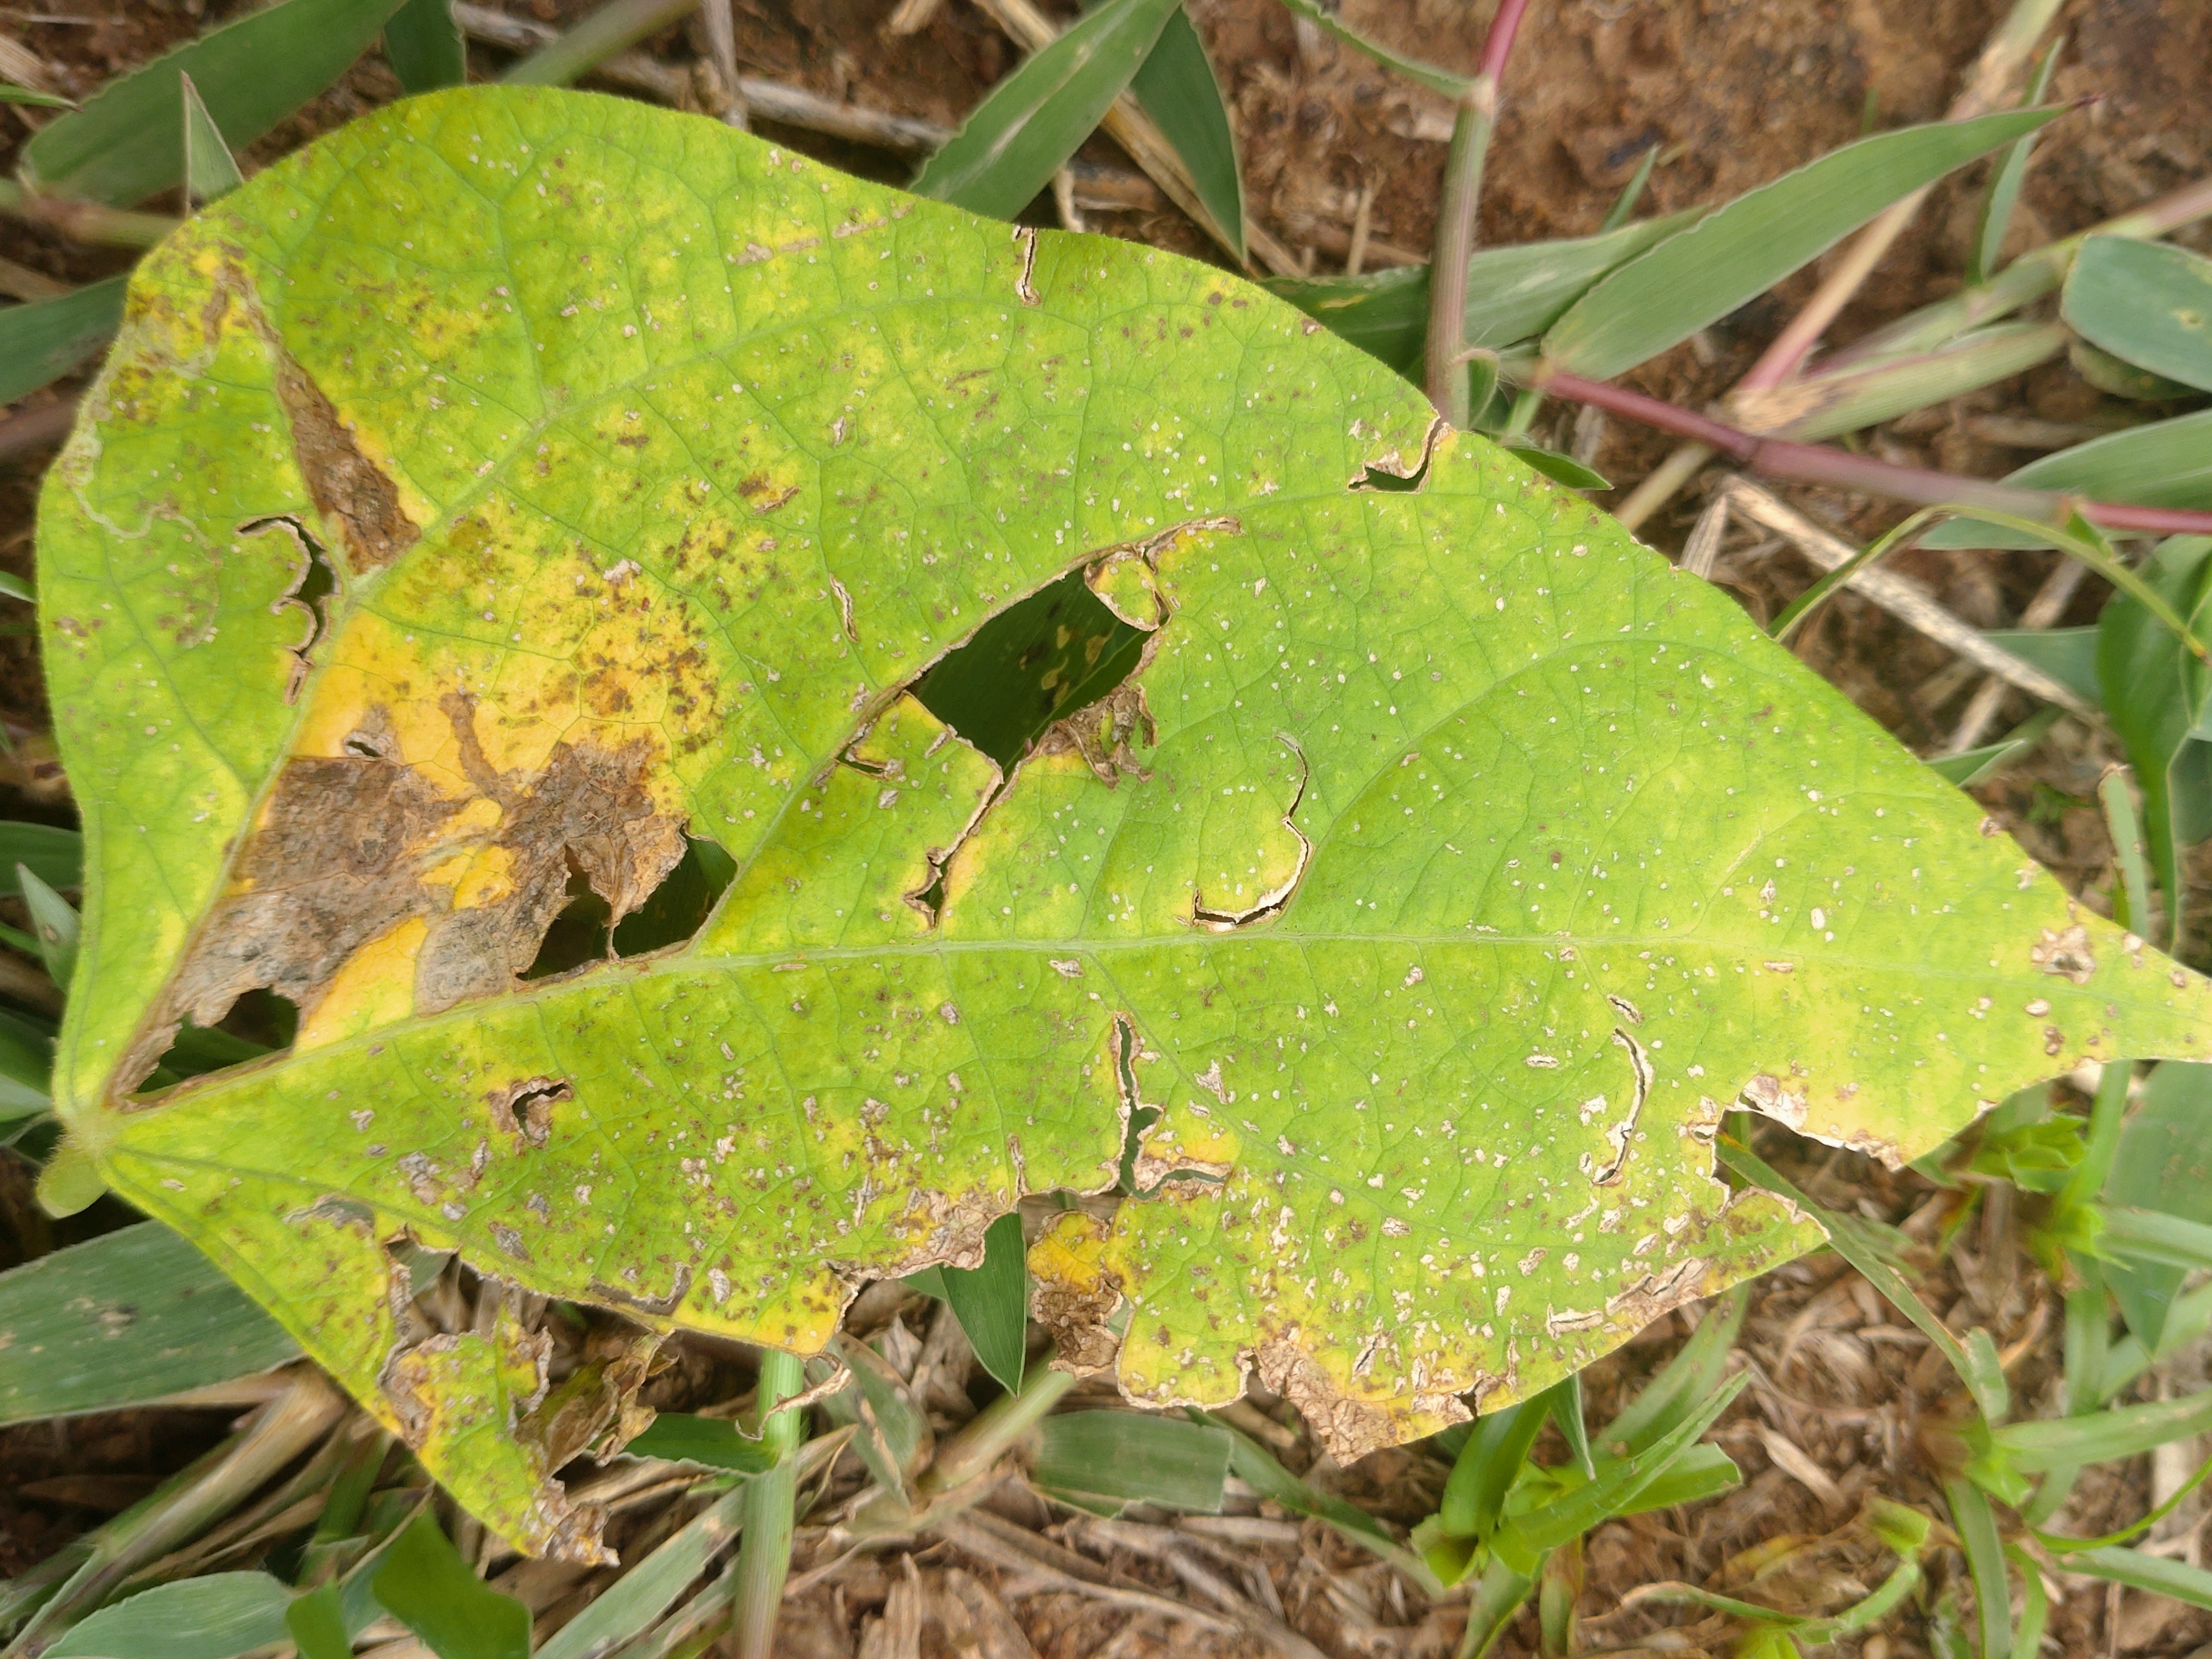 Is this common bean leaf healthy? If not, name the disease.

rust
